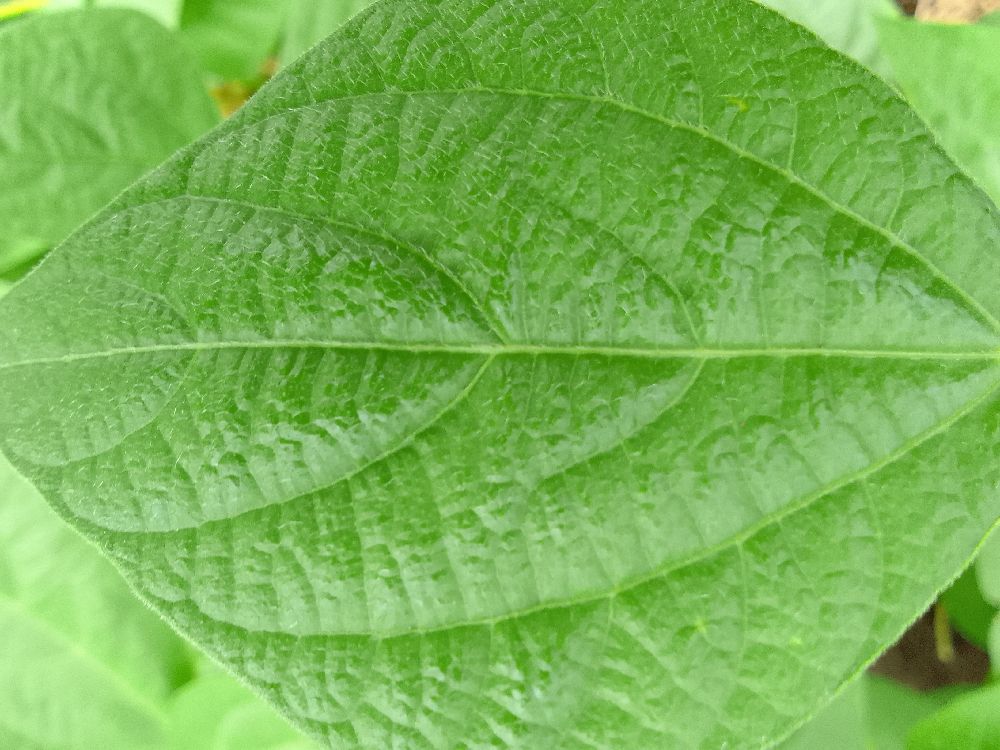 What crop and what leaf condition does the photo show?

common bean, healthy
